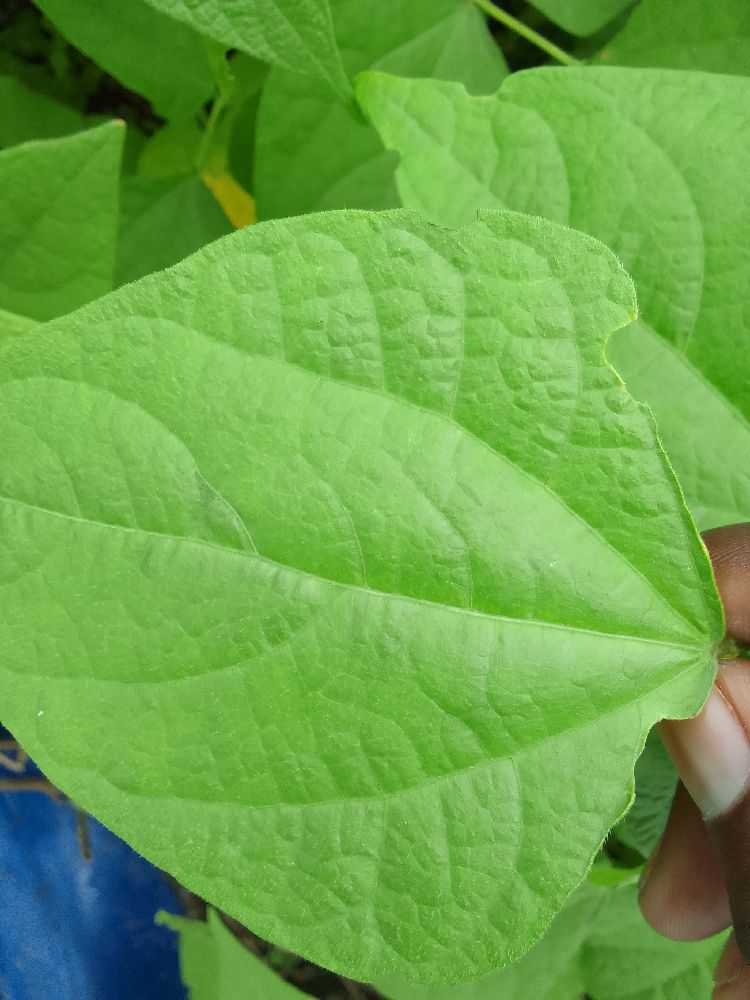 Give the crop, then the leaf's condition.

common bean, healthy
